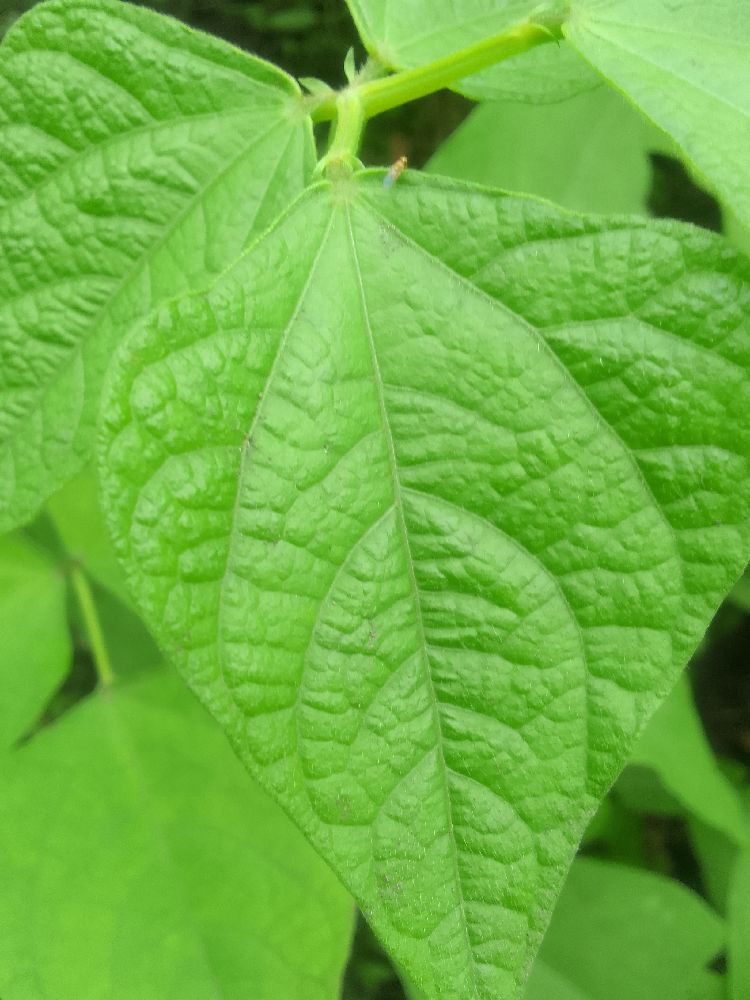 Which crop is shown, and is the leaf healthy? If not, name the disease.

common bean, healthy
